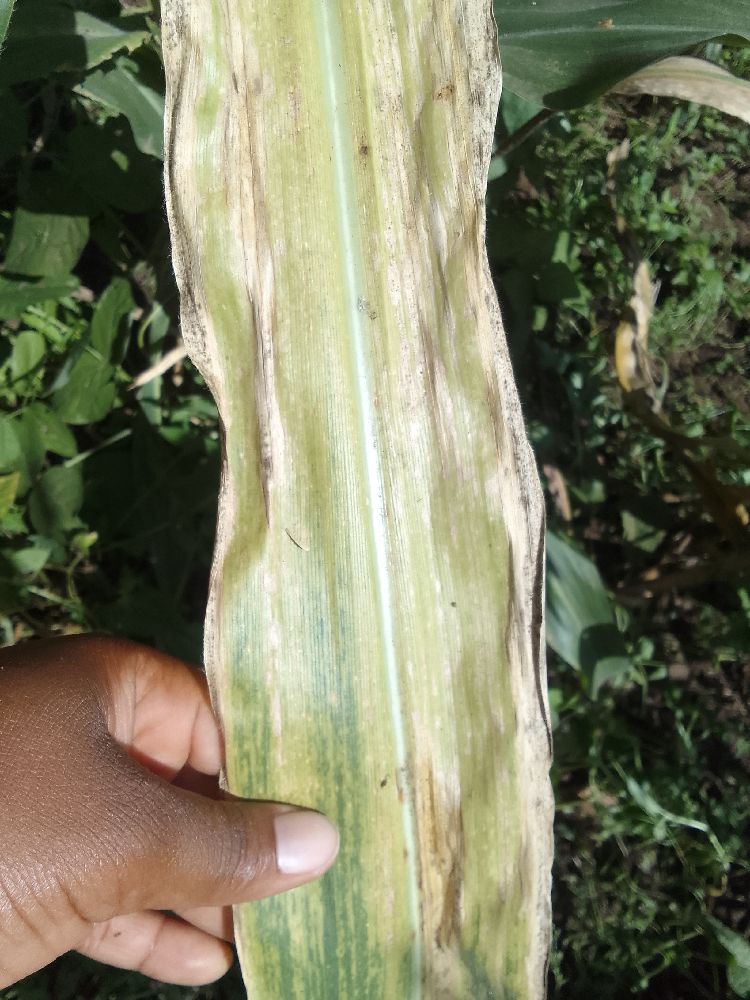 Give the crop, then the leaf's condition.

maize, maize lethal necrosis
